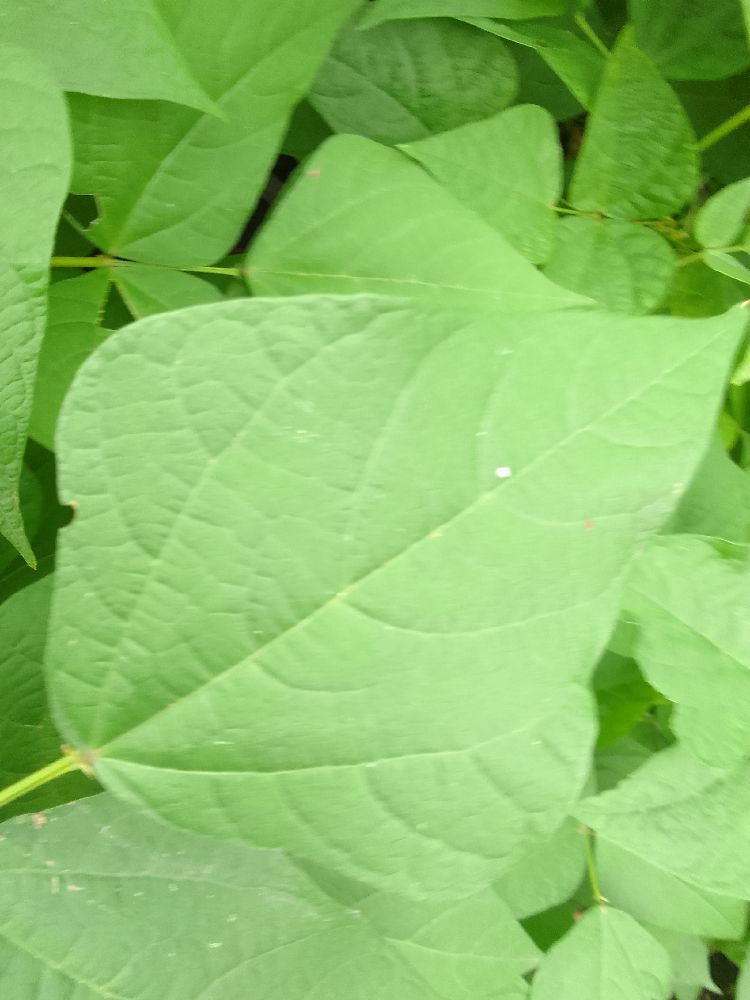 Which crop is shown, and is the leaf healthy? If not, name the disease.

common bean, healthy
